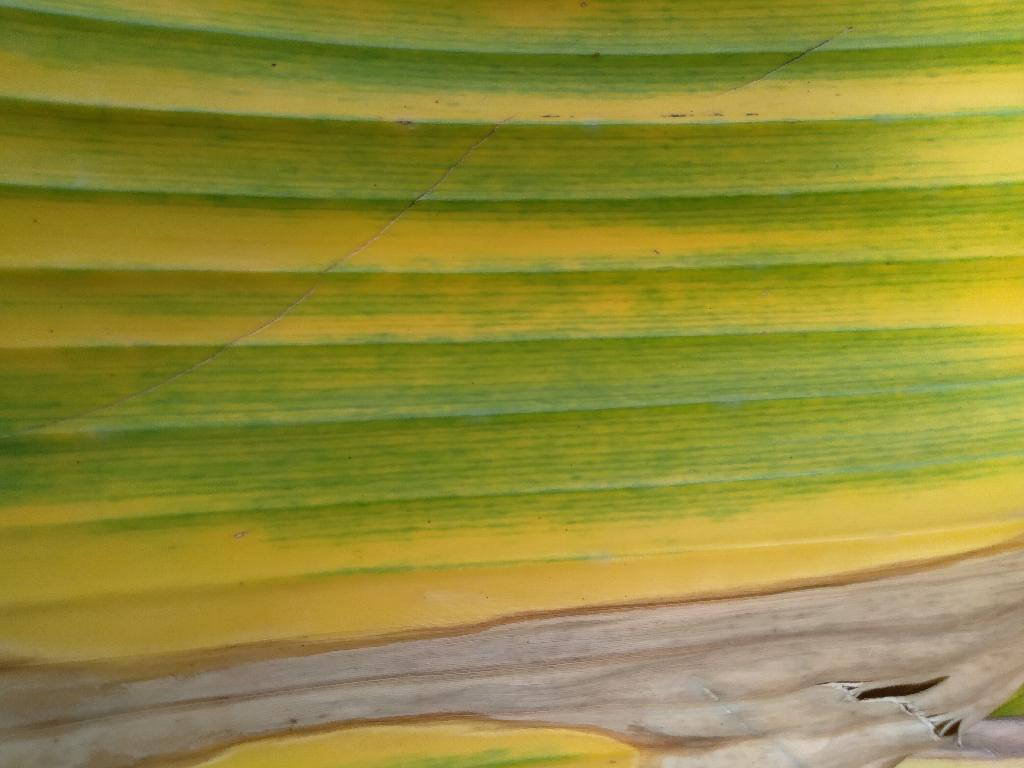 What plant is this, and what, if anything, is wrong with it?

banana, fusarium wilt race 1
